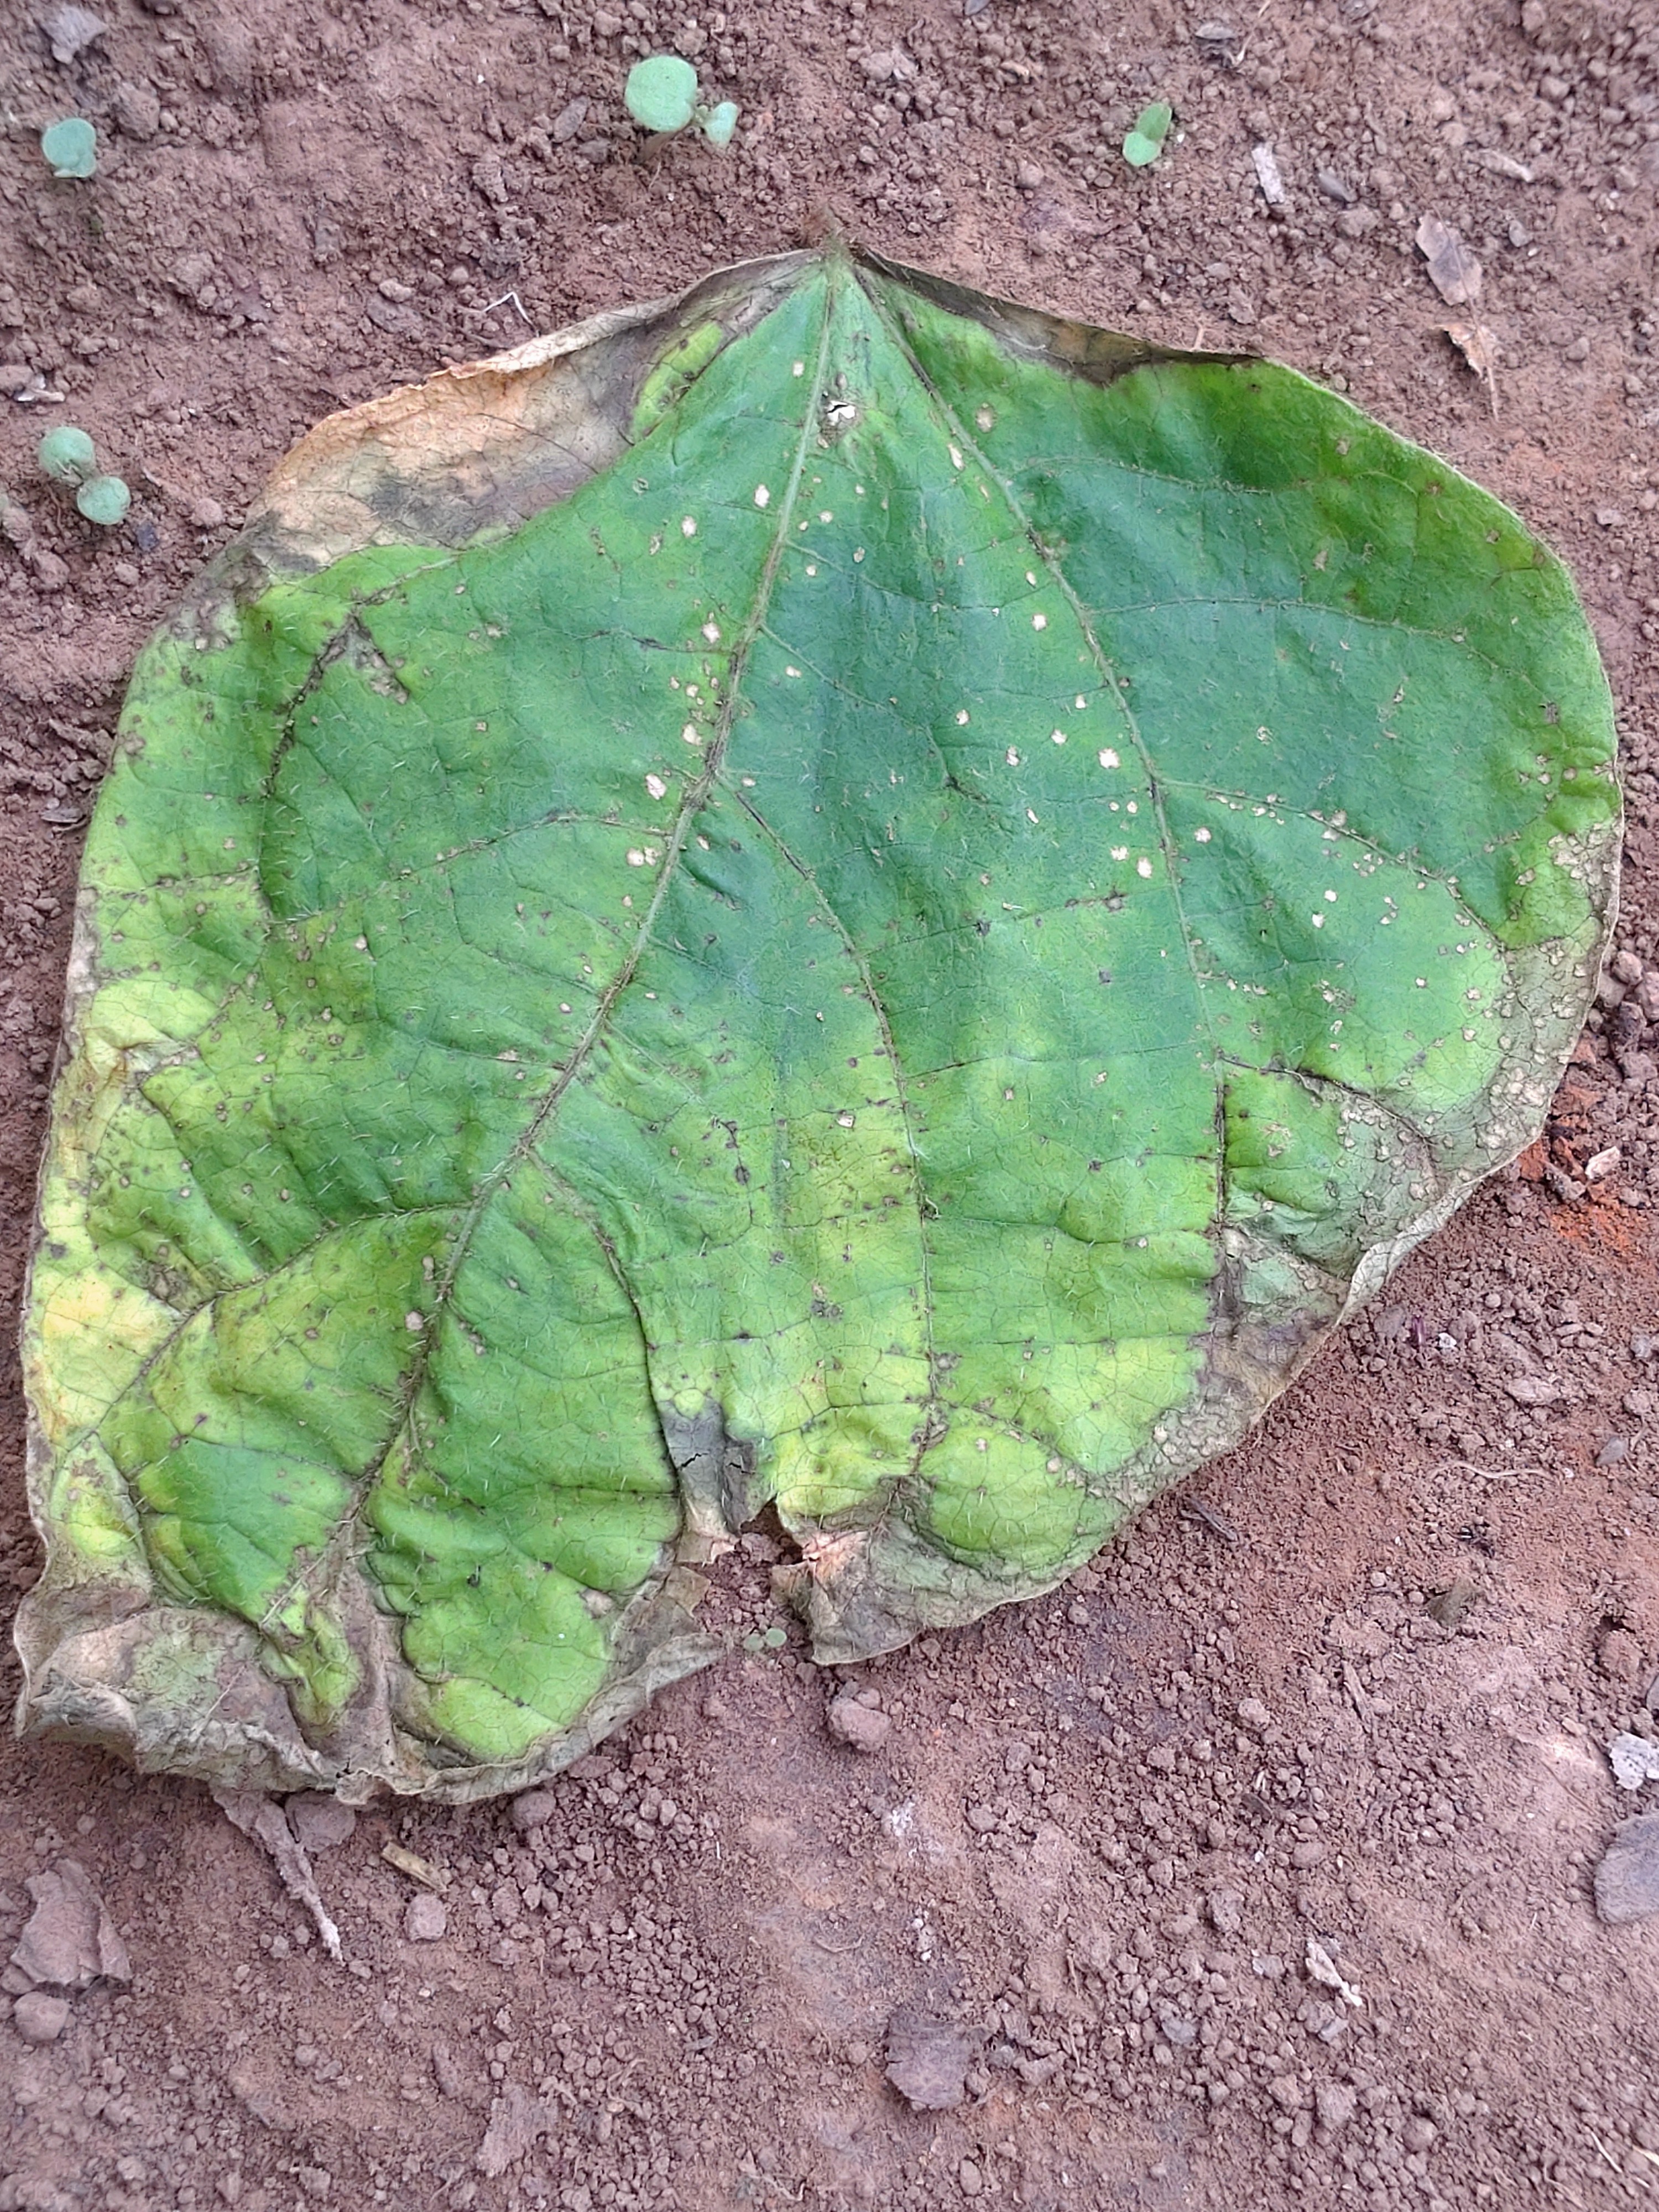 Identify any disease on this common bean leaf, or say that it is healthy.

anthracnose
